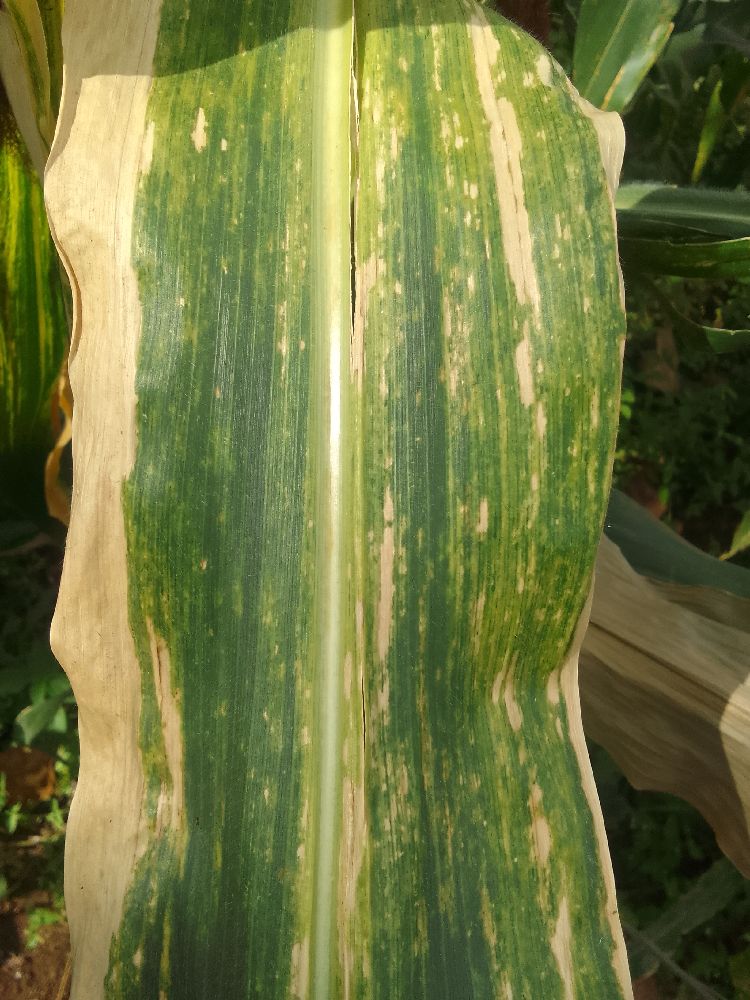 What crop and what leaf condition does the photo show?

maize, maize lethal necrosis
